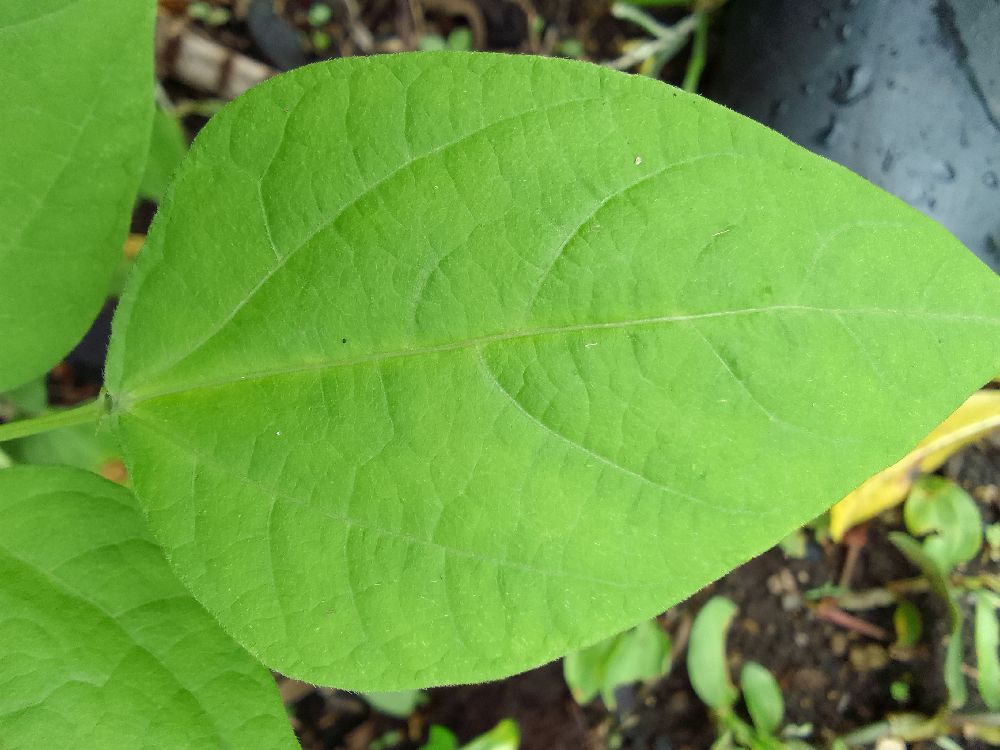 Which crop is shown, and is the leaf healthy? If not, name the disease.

common bean, healthy
